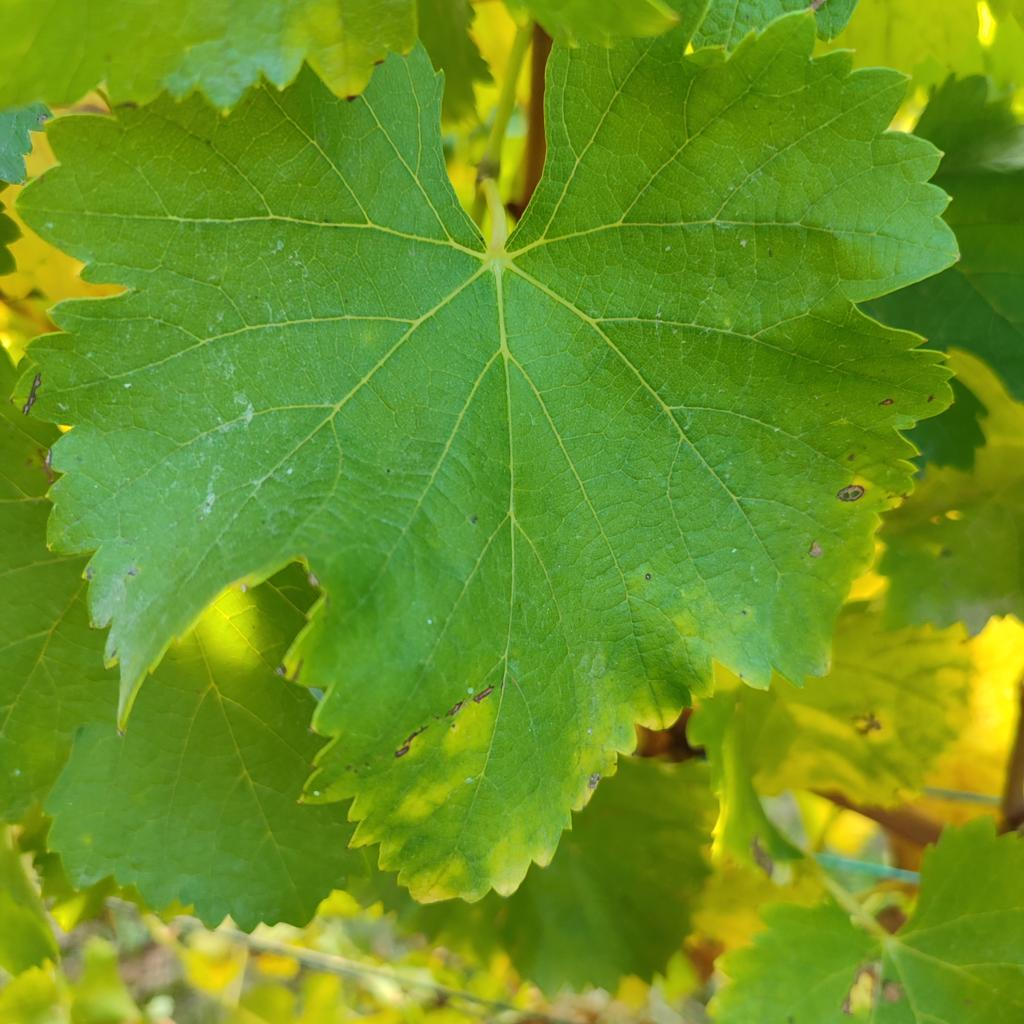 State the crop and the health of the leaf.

grapevine, powdery mildew
